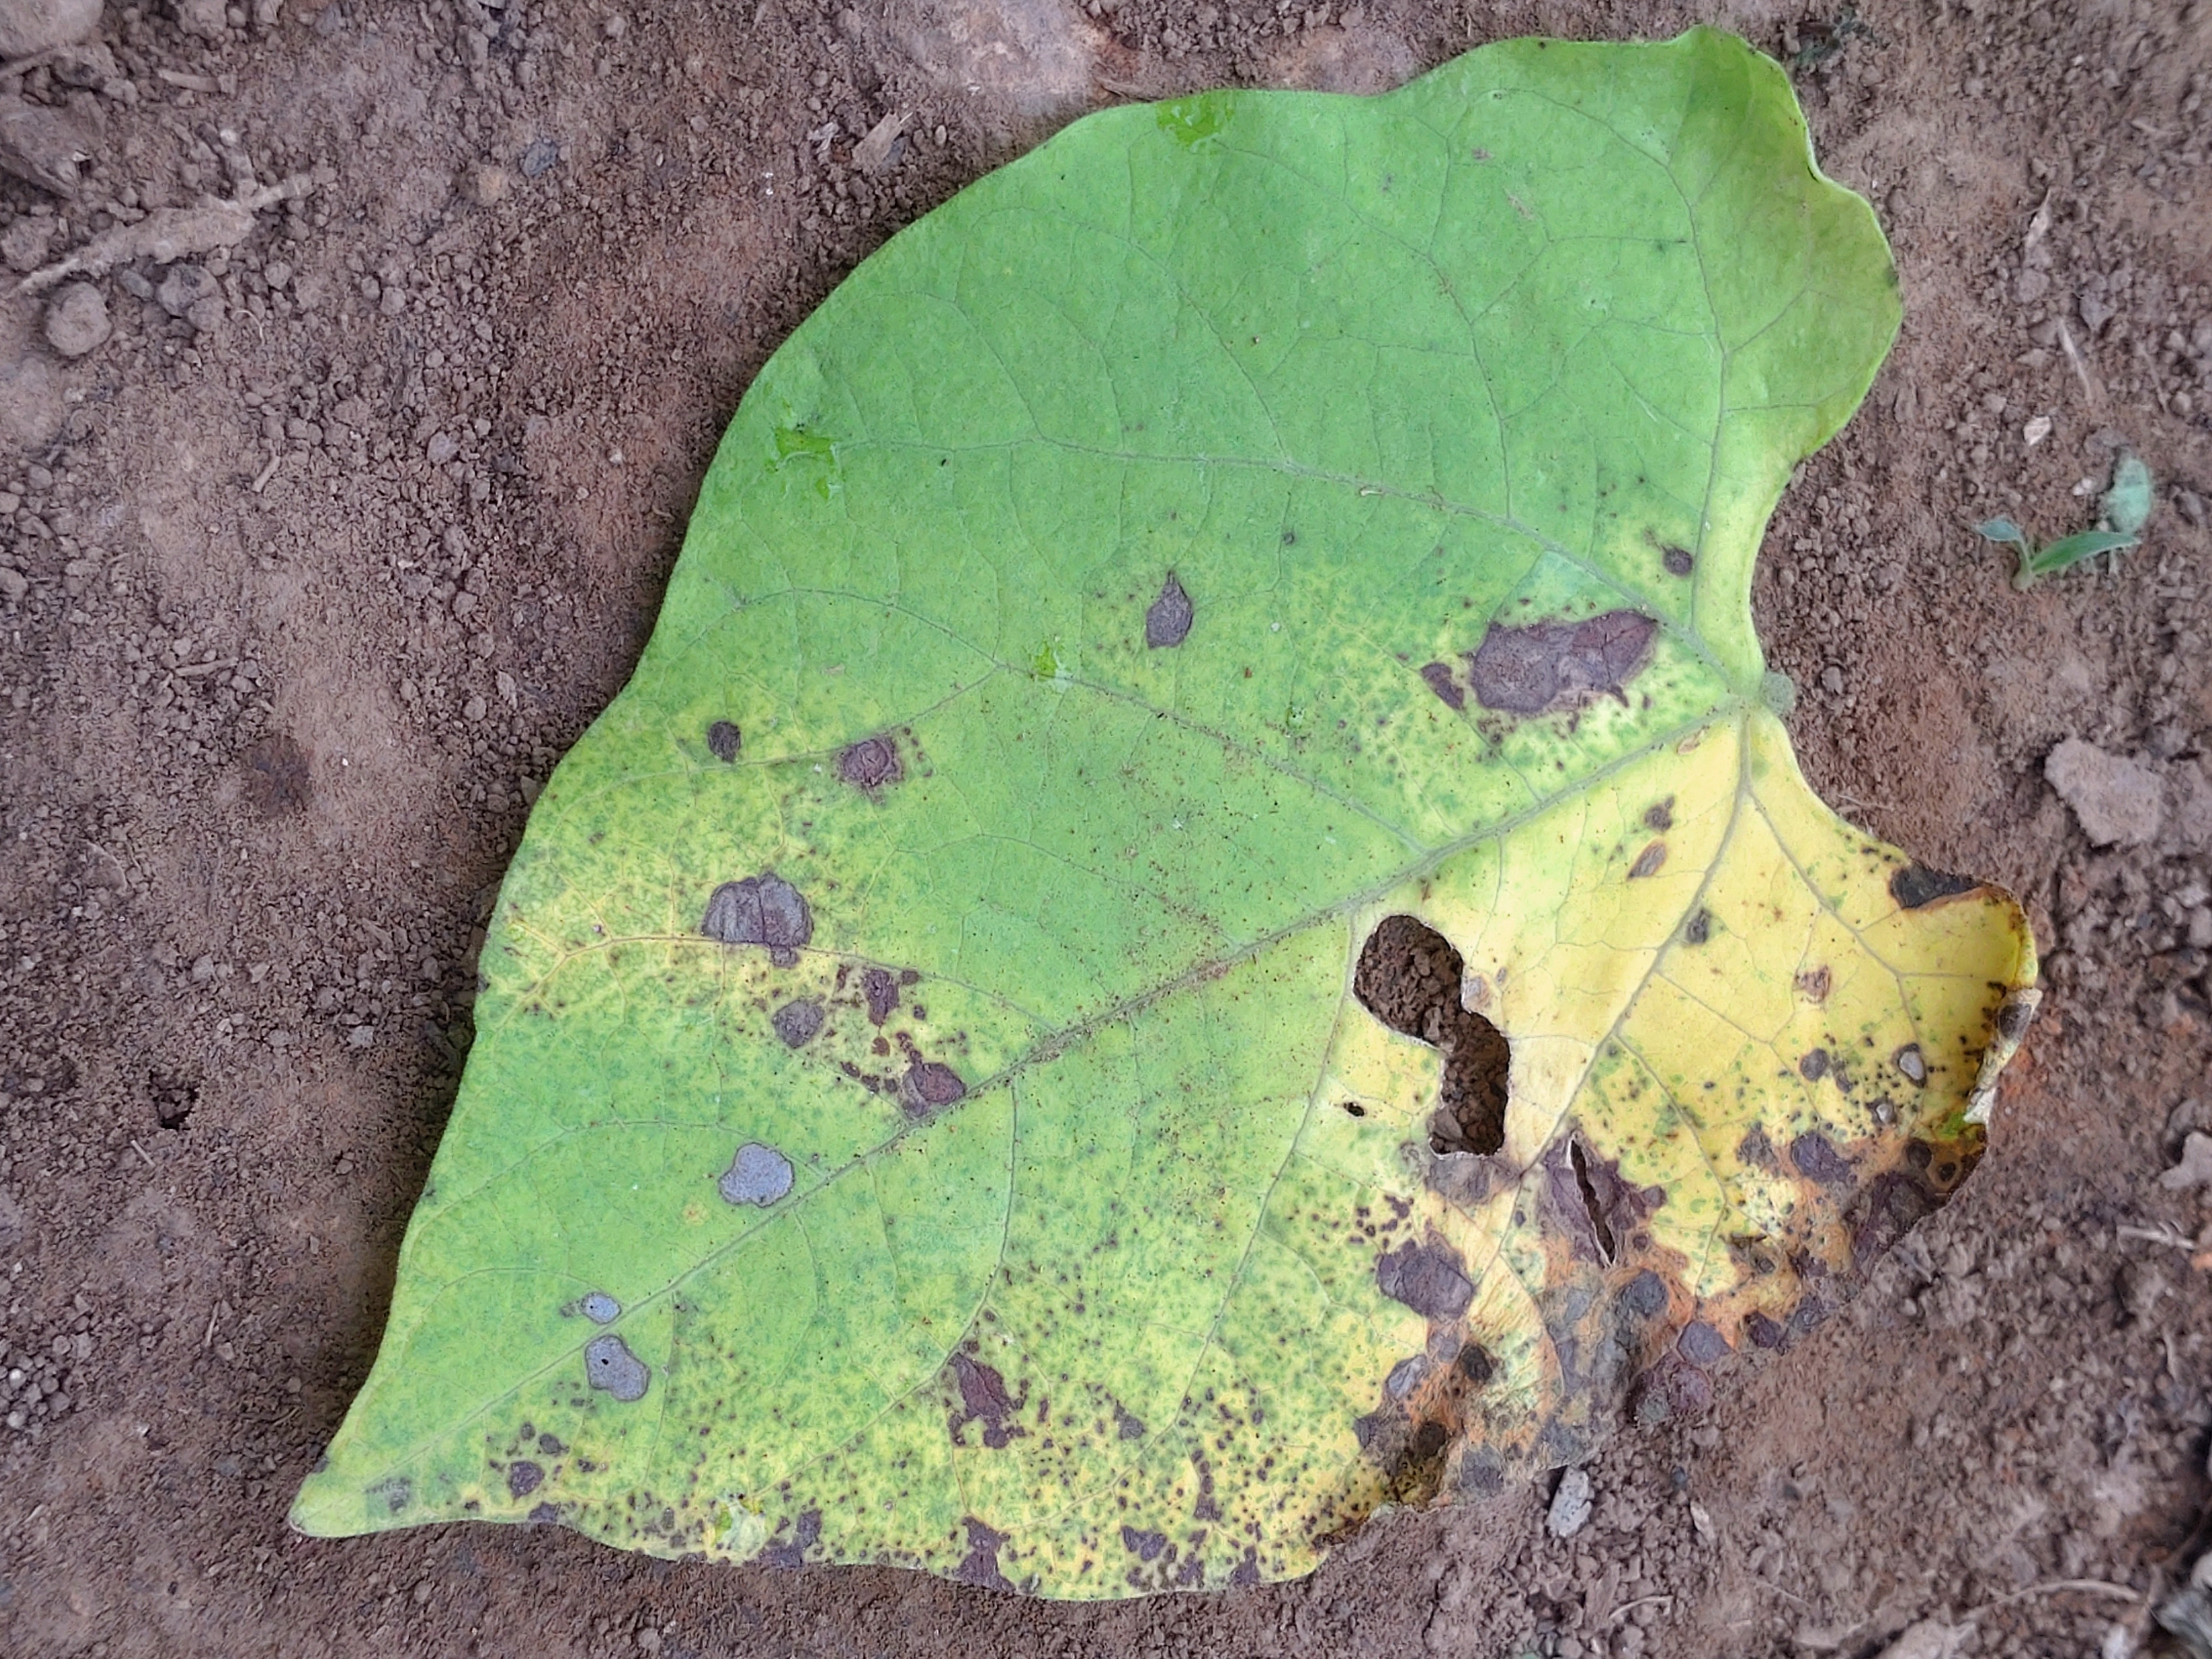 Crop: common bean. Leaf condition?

anthracnose
